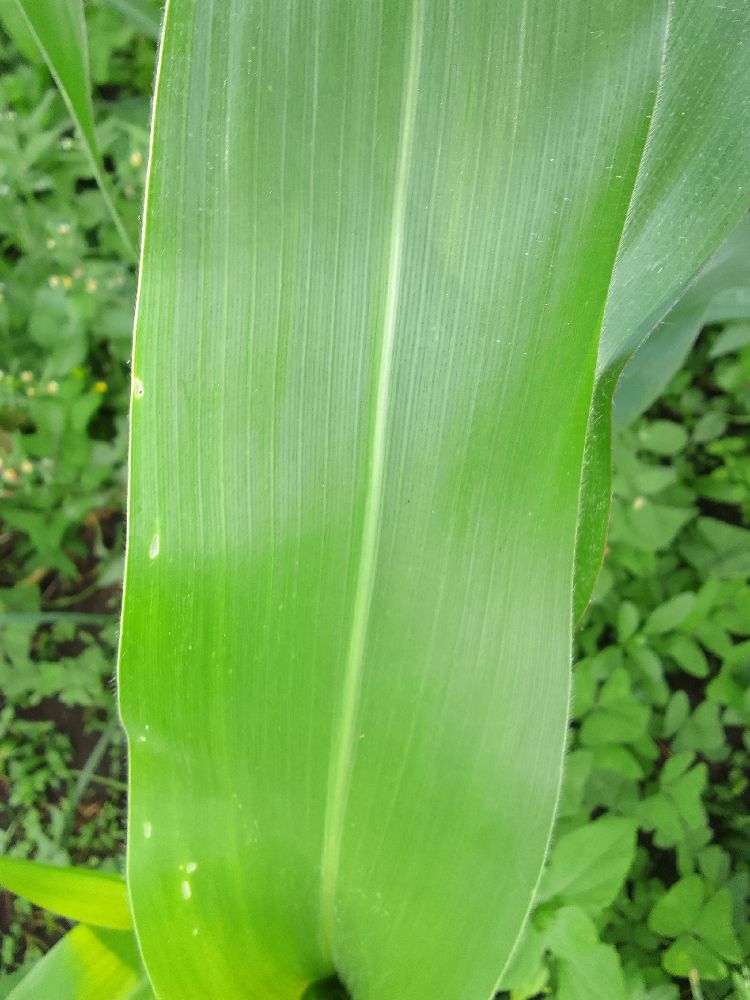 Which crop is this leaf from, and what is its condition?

maize, healthy
